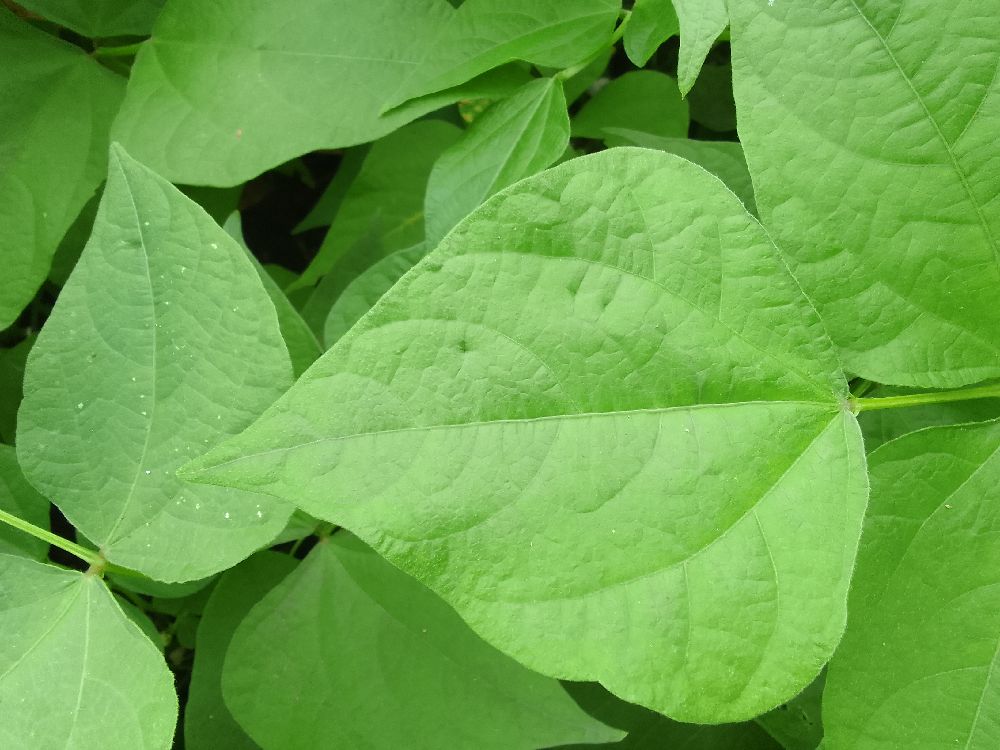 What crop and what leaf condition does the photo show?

common bean, healthy
